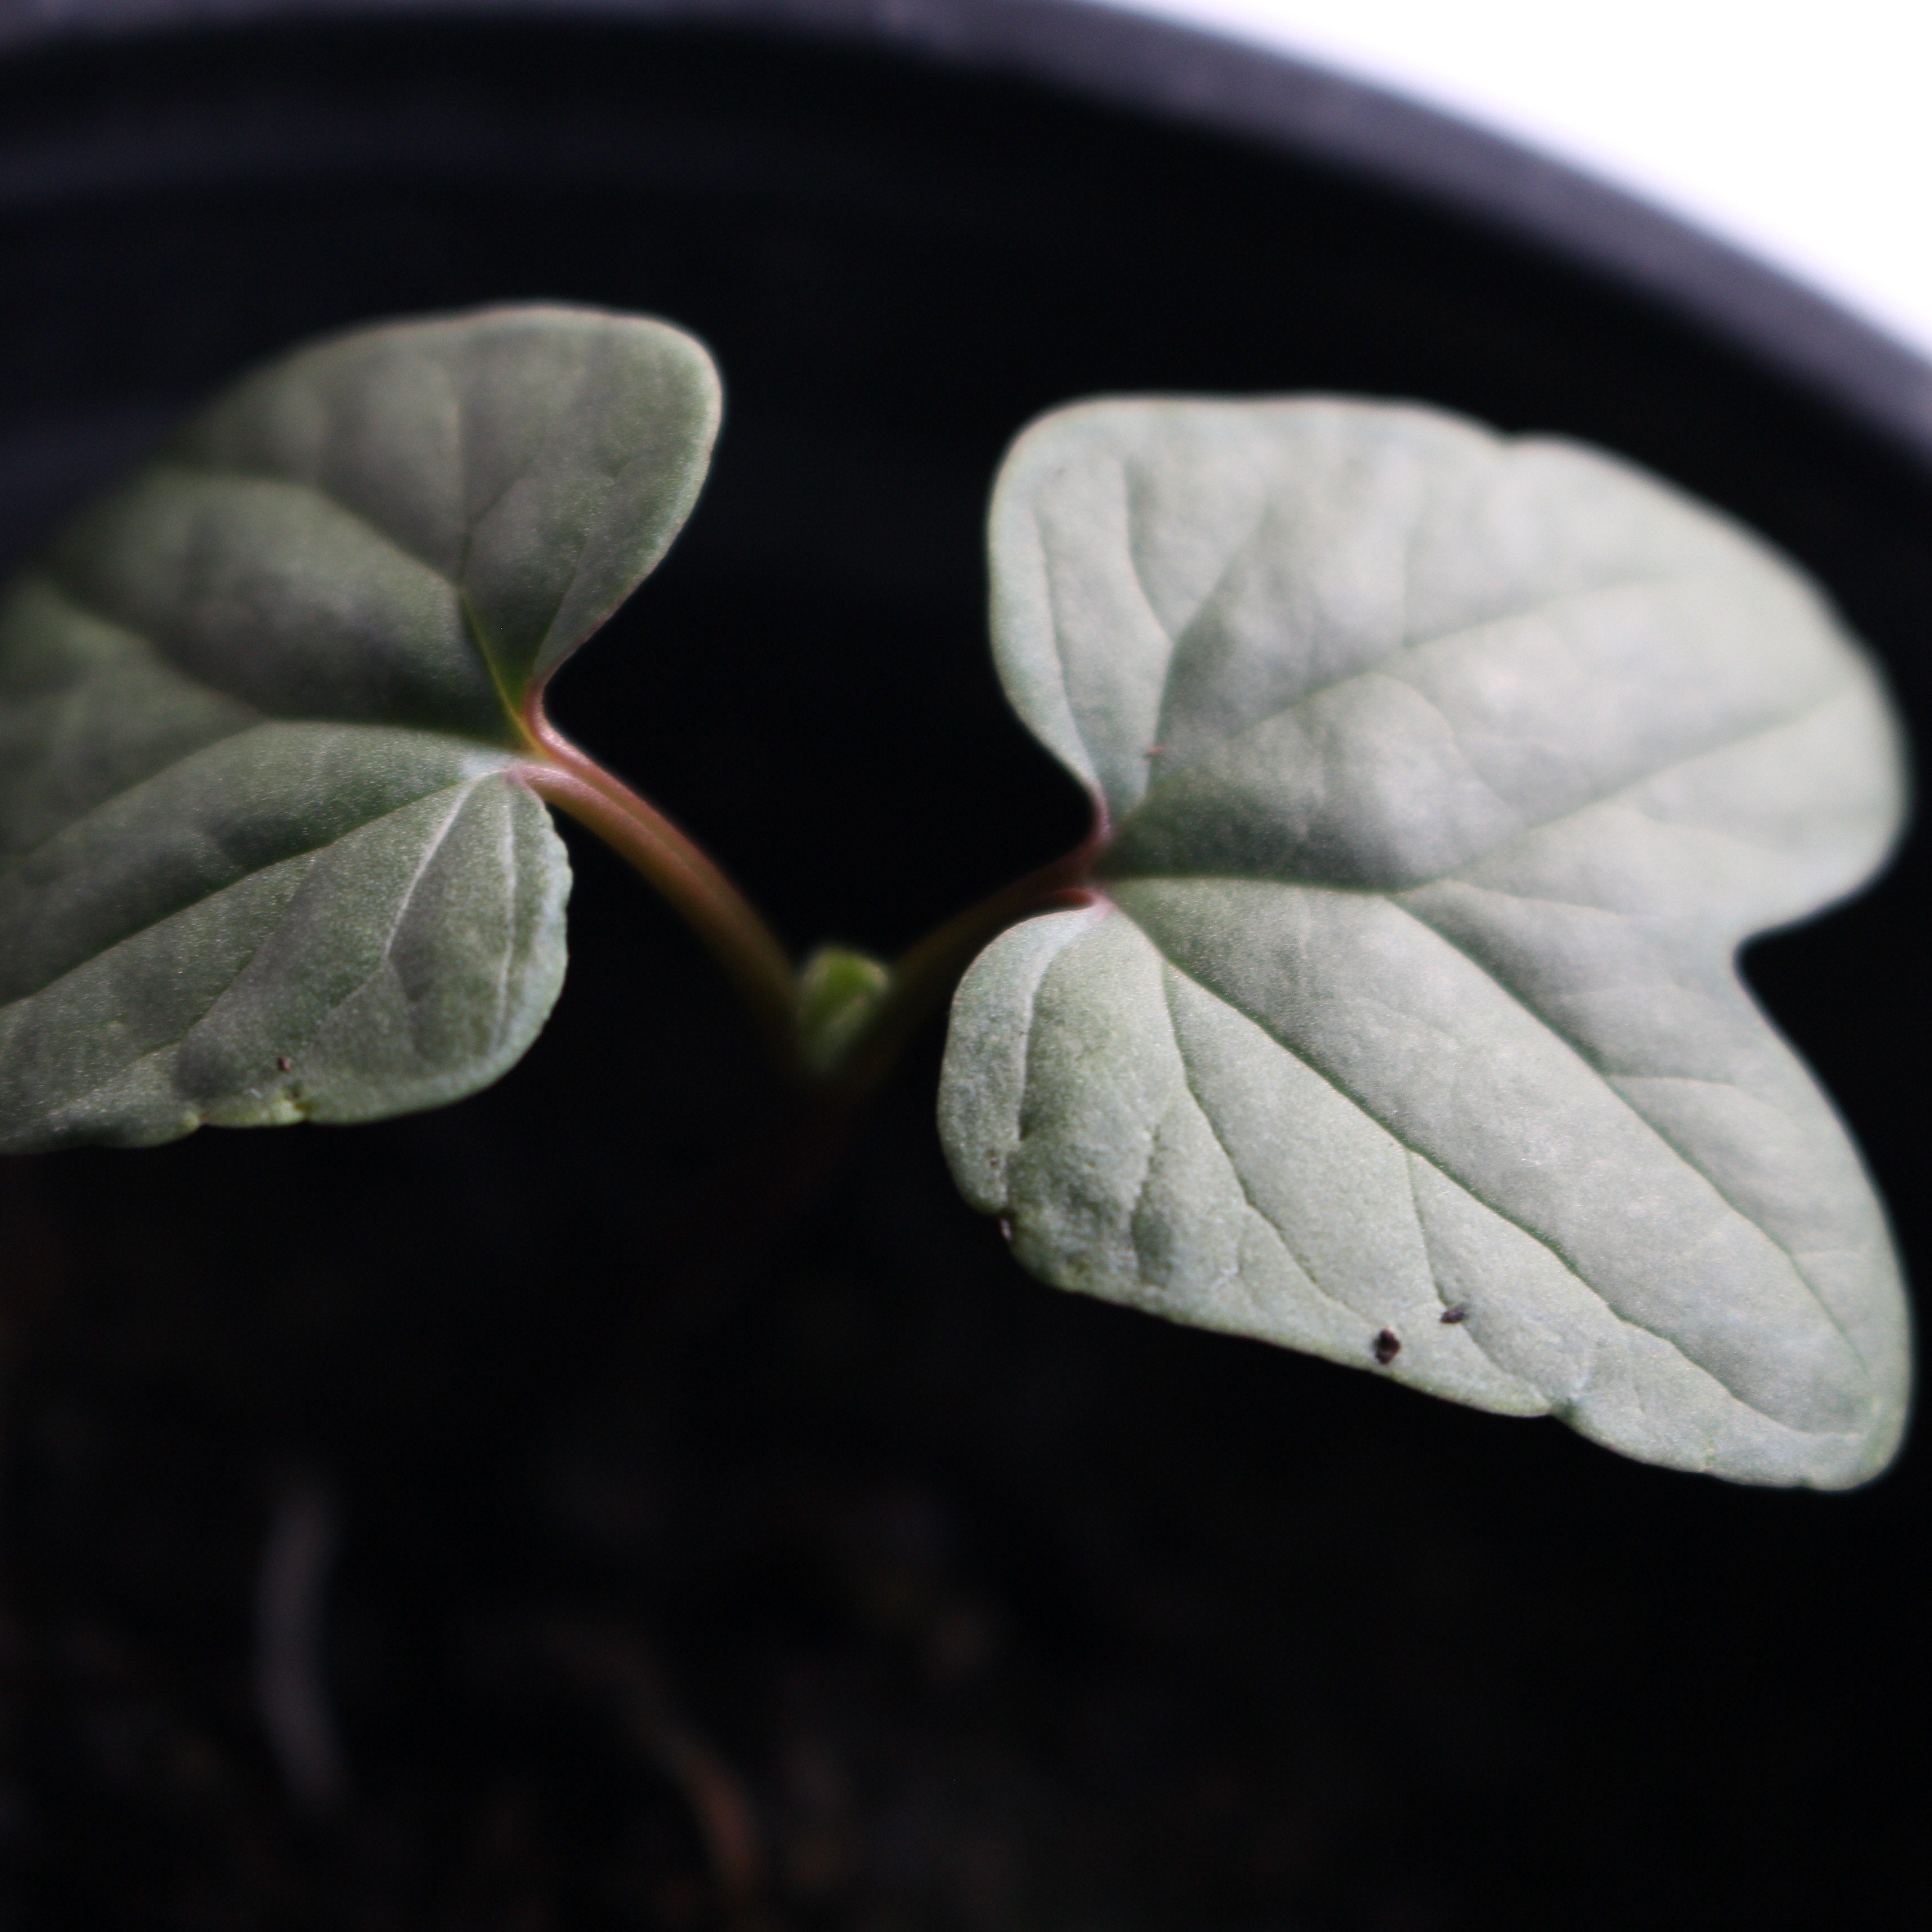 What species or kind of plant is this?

Convolvulus arvensis
